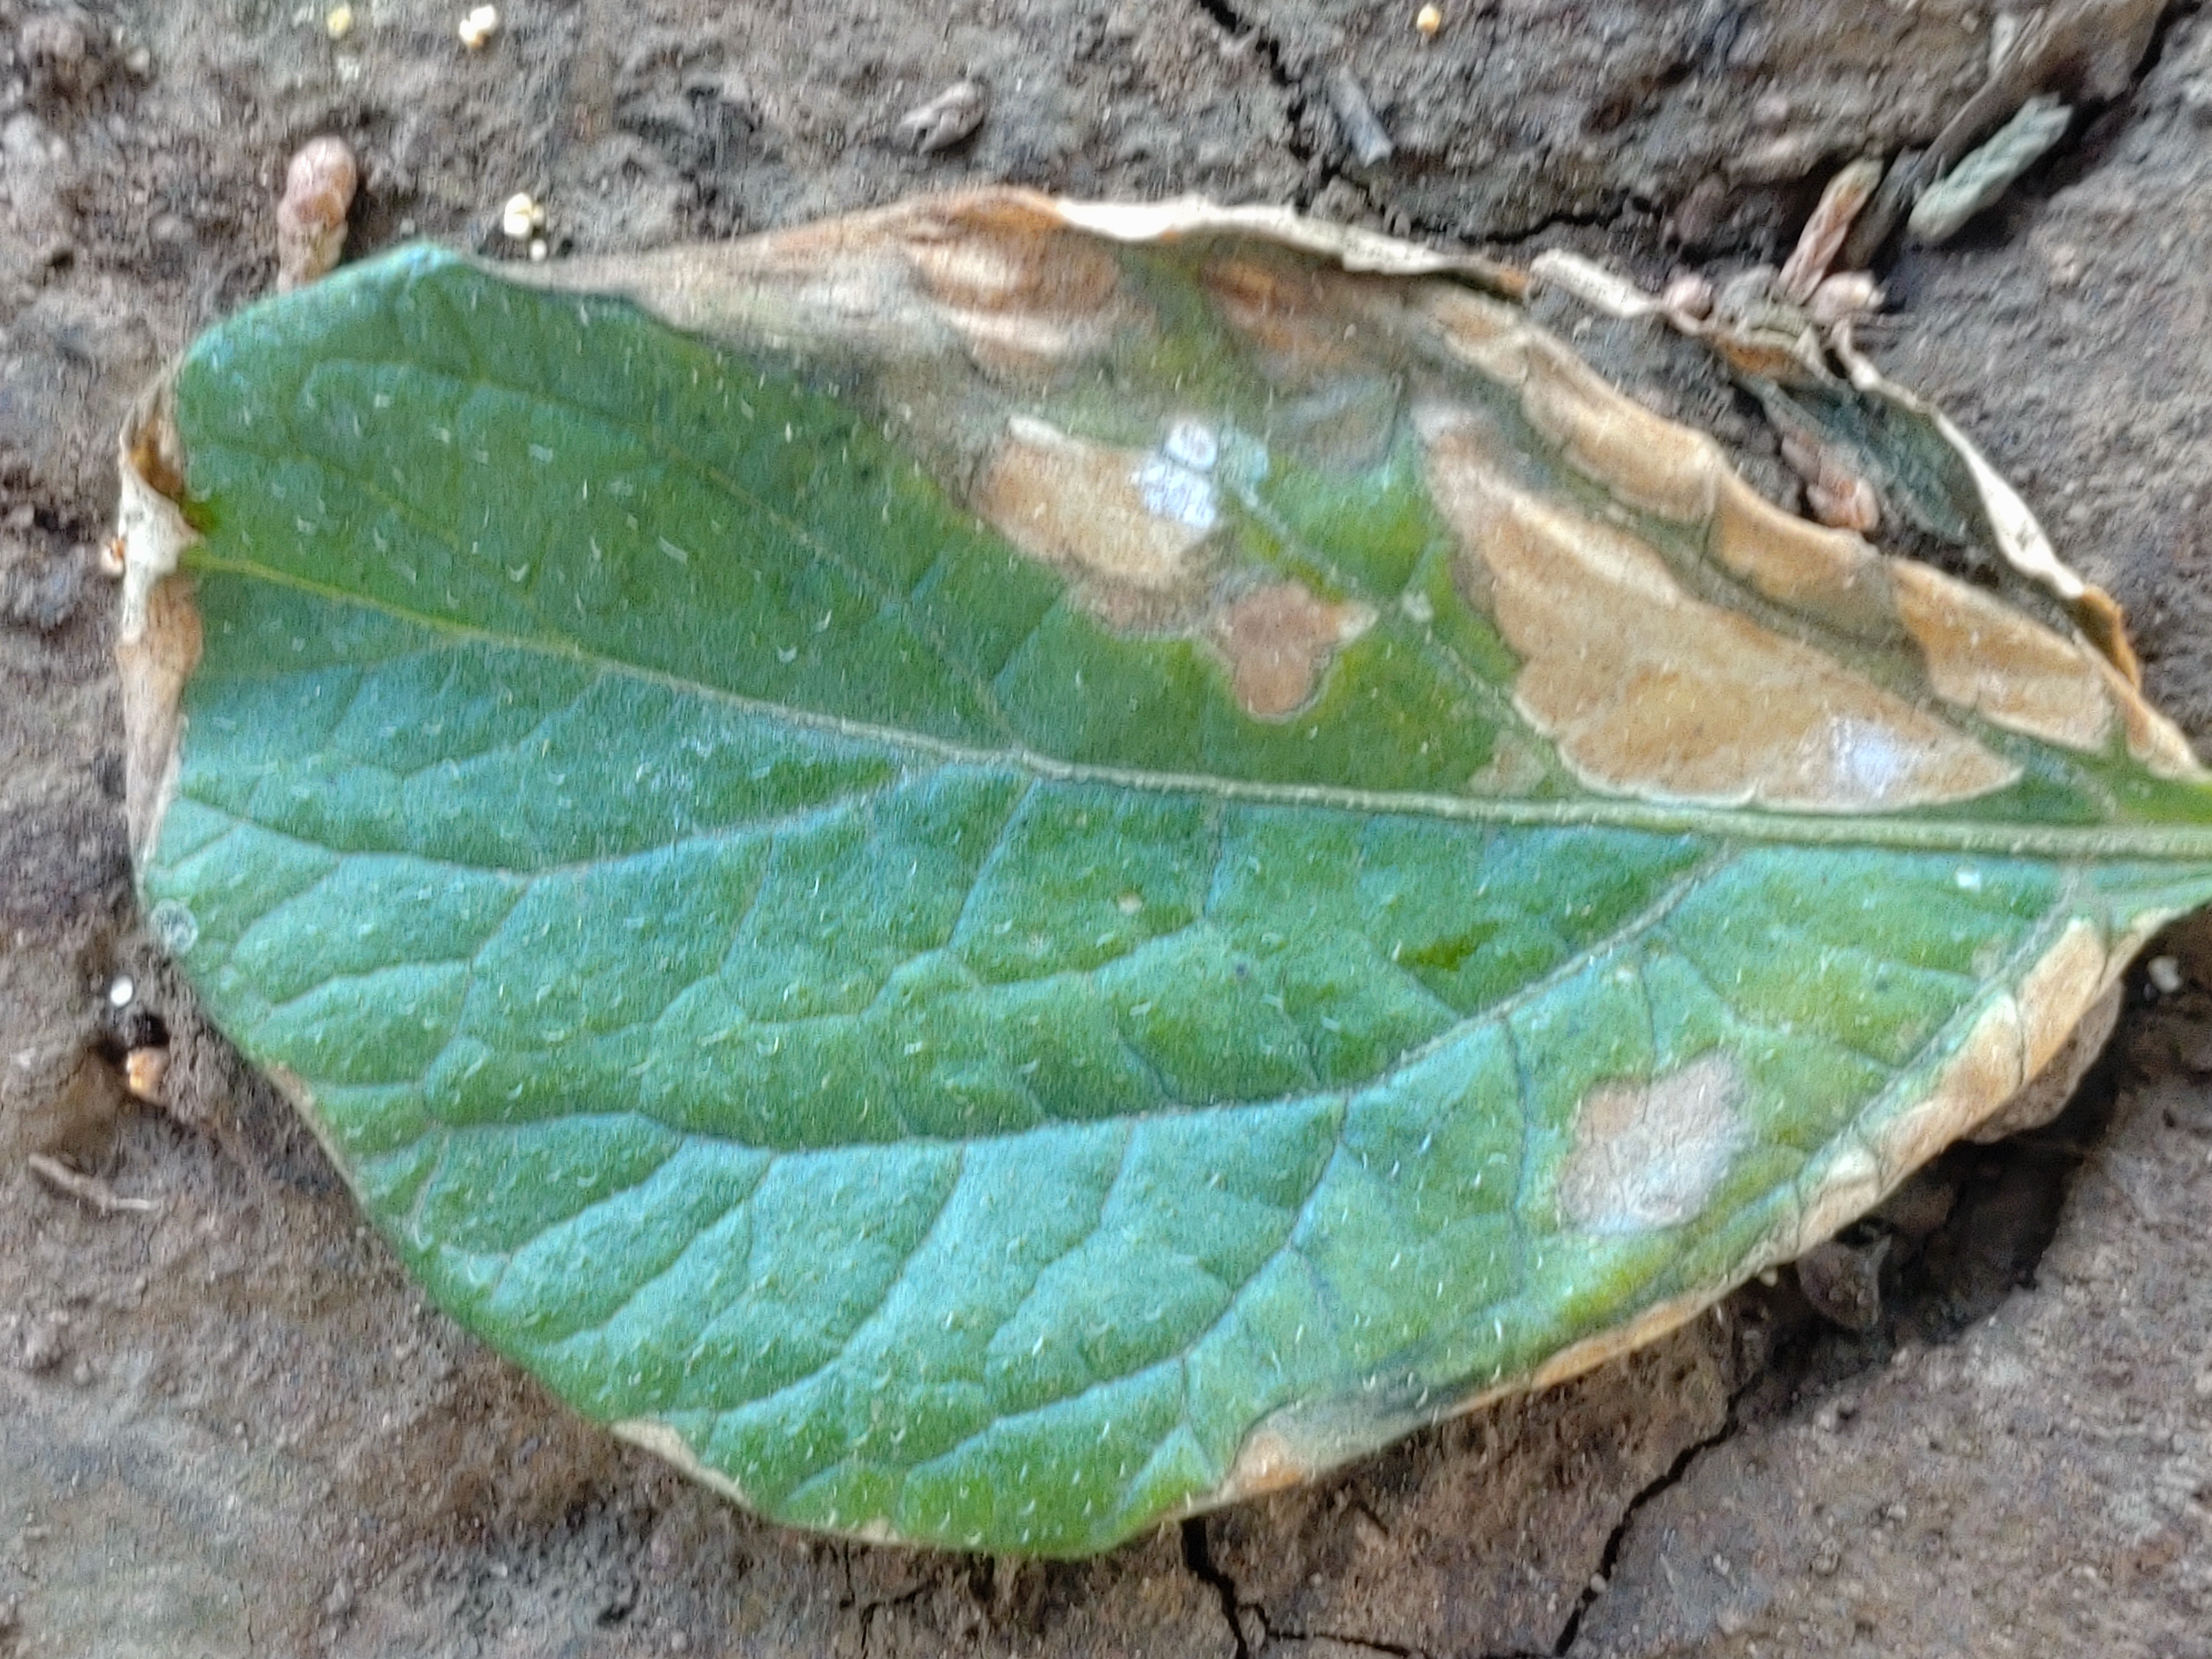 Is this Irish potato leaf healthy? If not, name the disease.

early blight
